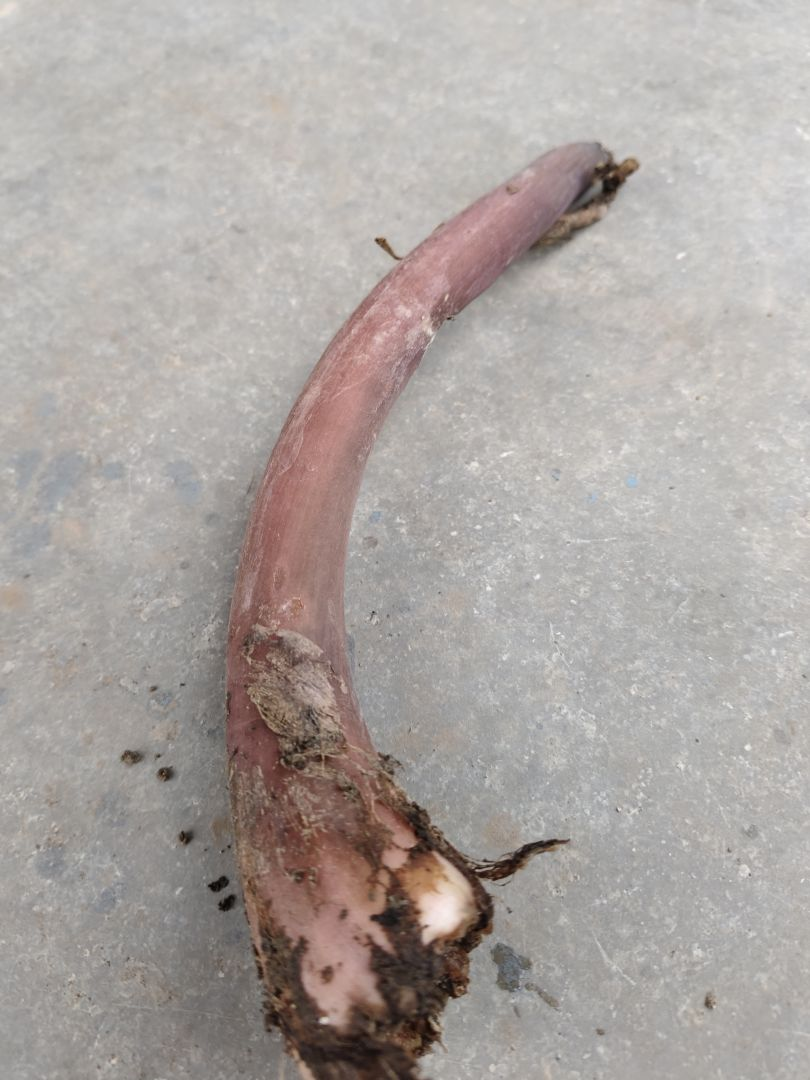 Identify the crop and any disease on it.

taro, root rot
